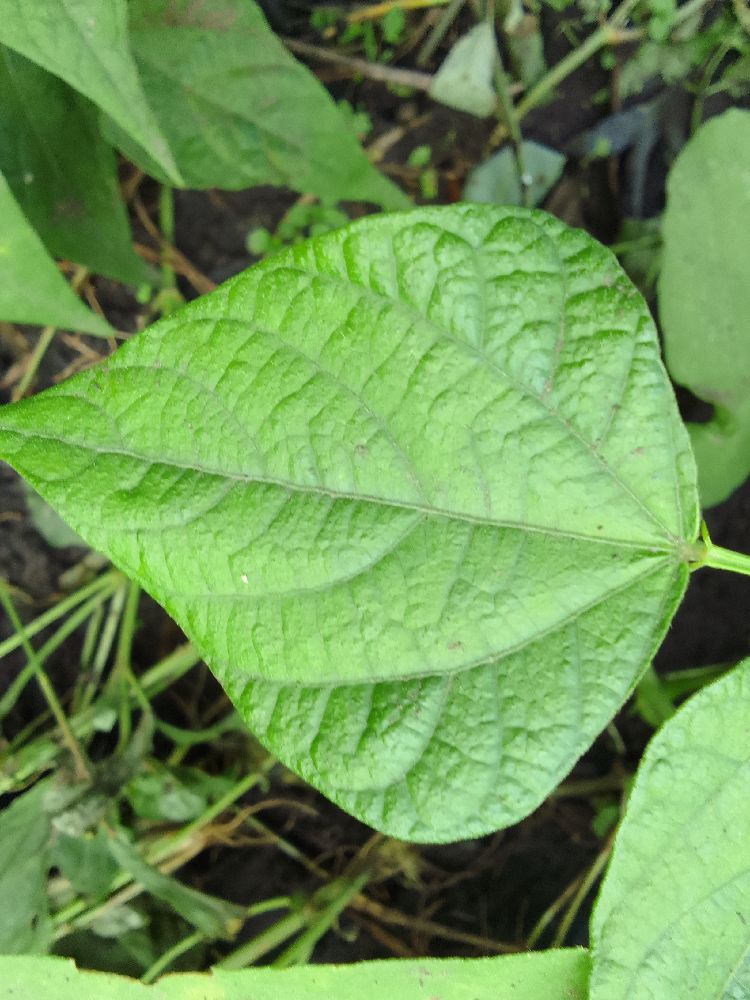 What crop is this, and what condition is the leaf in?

common bean, healthy
